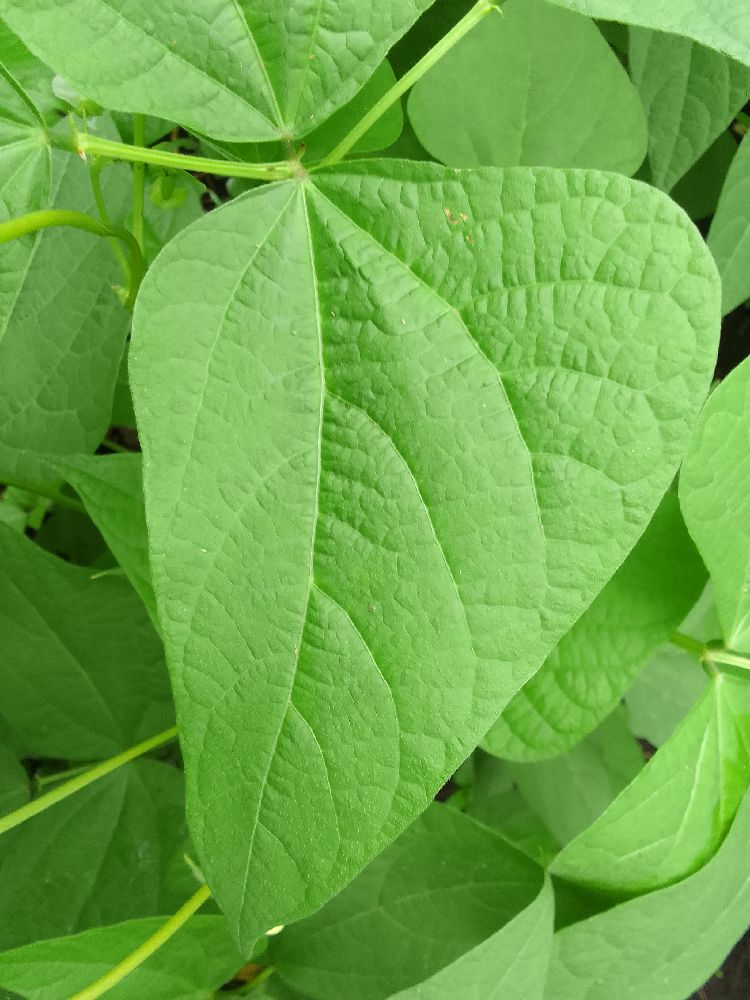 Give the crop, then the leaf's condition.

common bean, healthy
